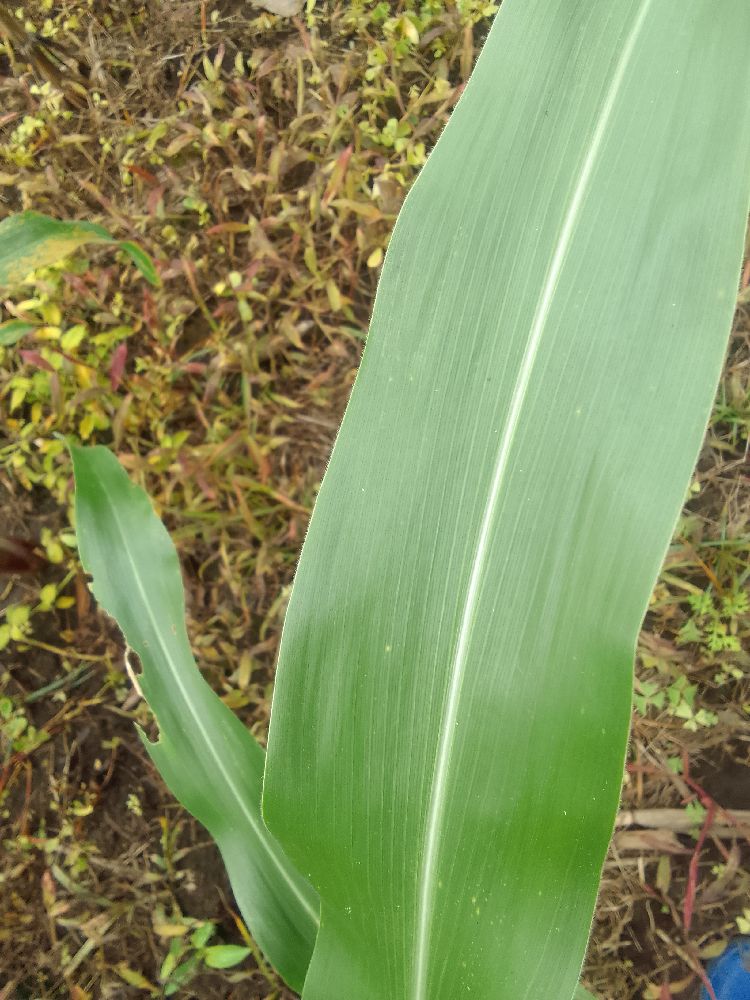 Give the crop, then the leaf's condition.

maize, healthy
